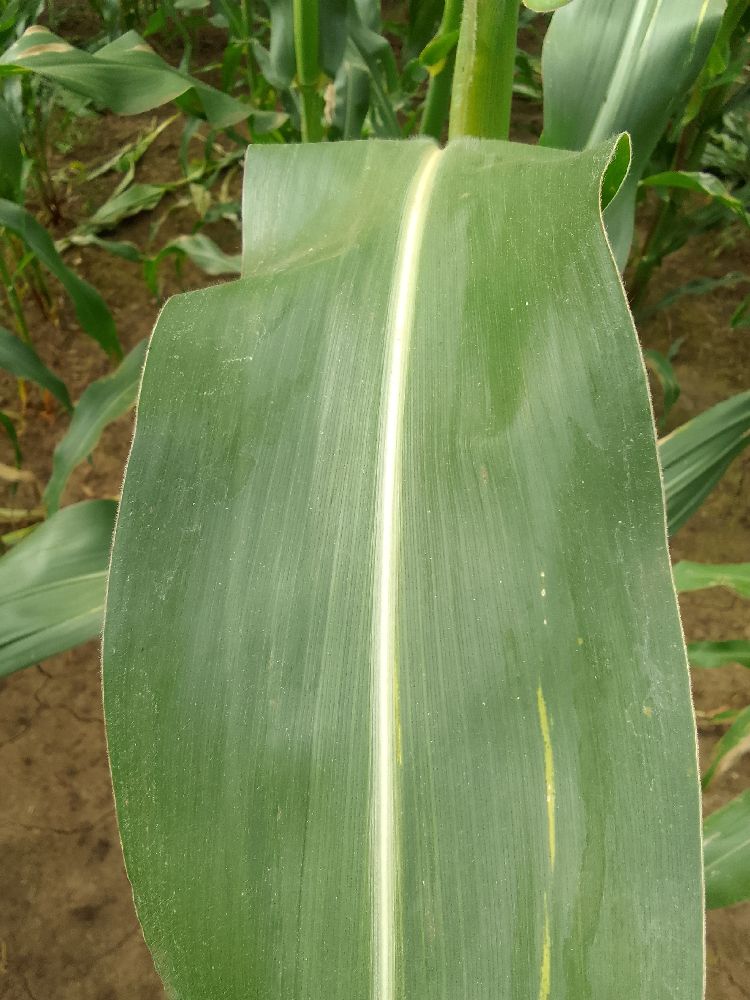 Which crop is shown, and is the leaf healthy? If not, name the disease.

maize, healthy
